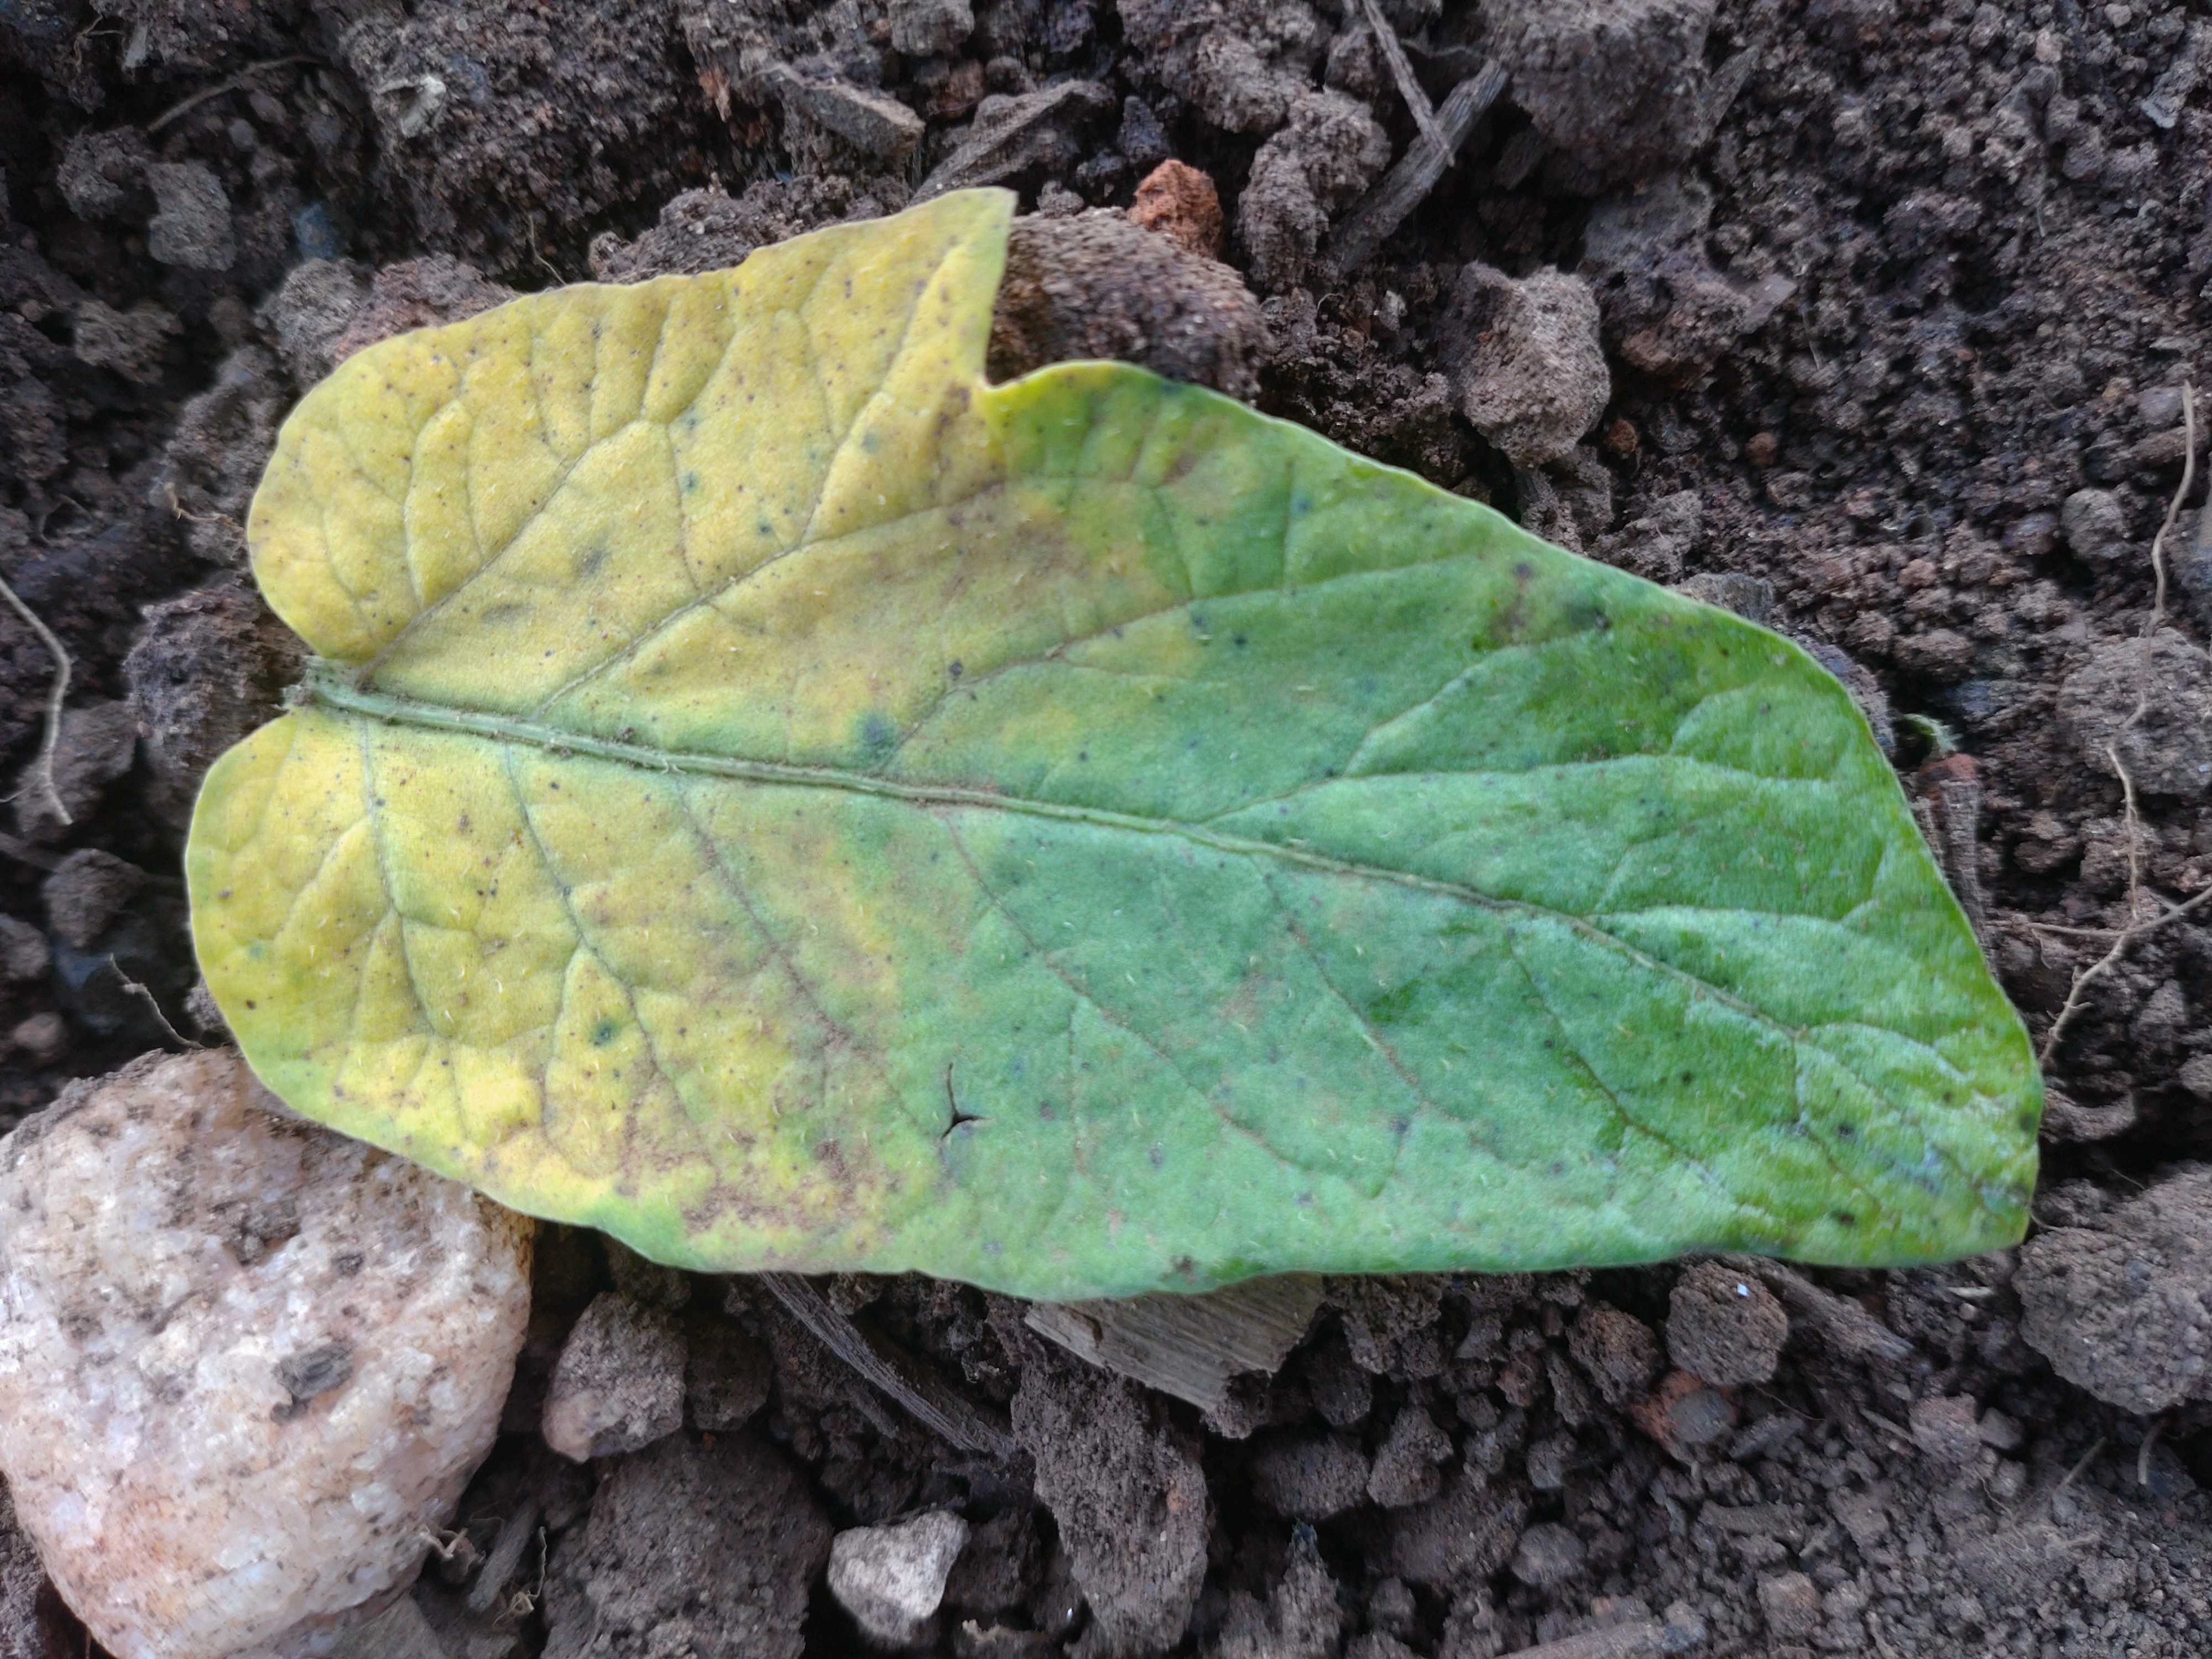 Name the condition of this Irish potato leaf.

late blight
